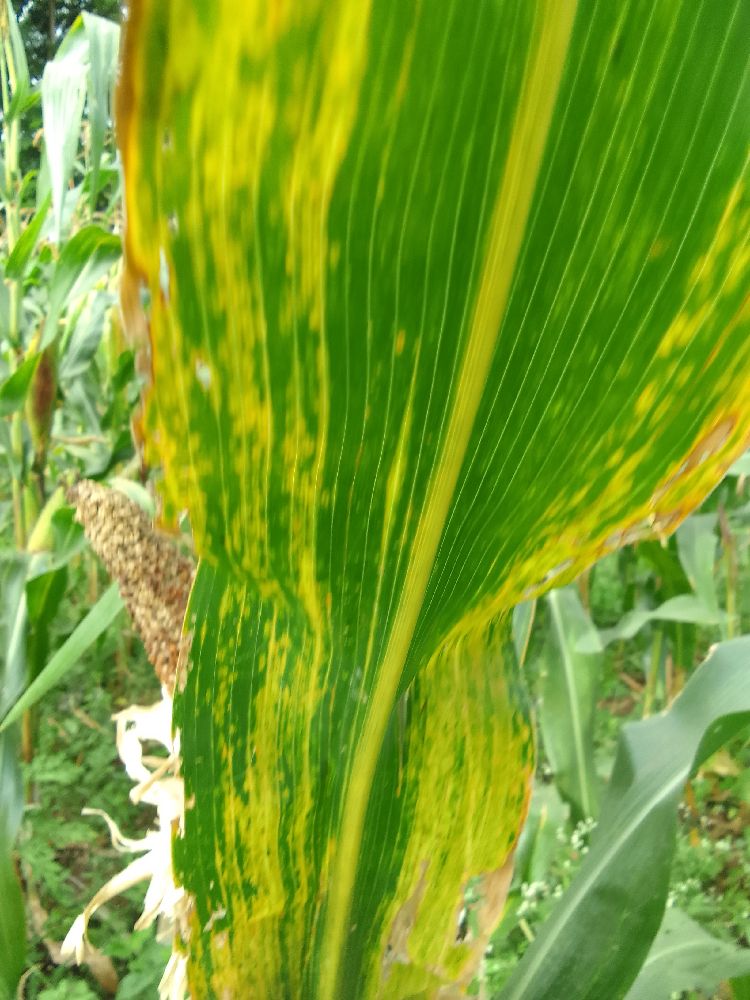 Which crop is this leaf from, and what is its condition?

maize, maize lethal necrosis
